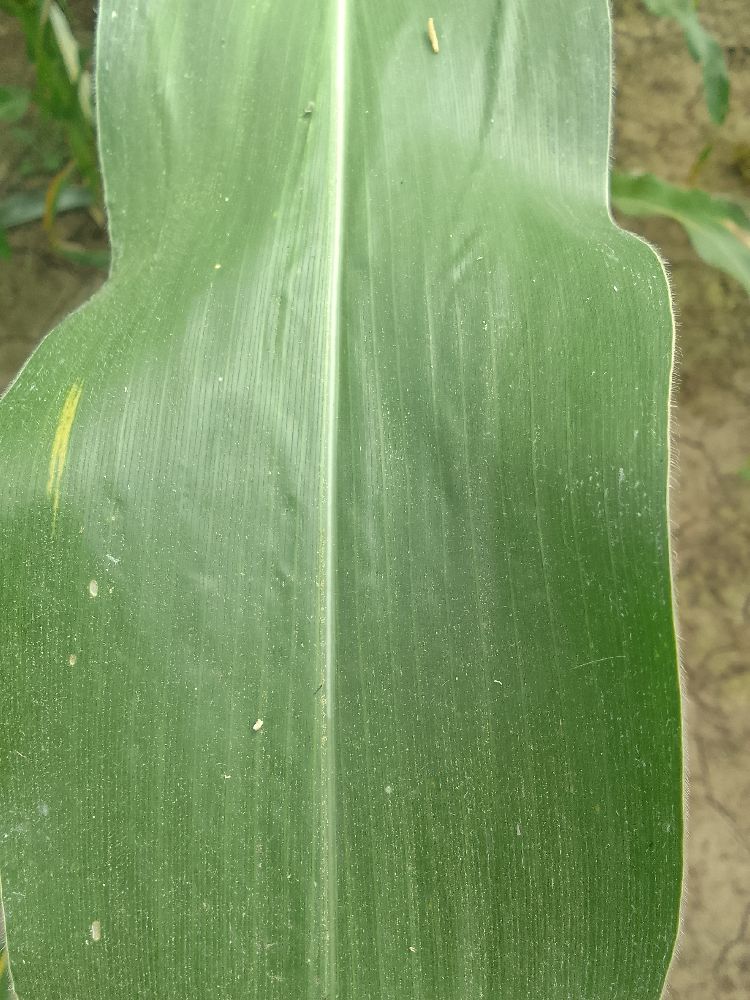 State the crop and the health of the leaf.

maize, healthy
